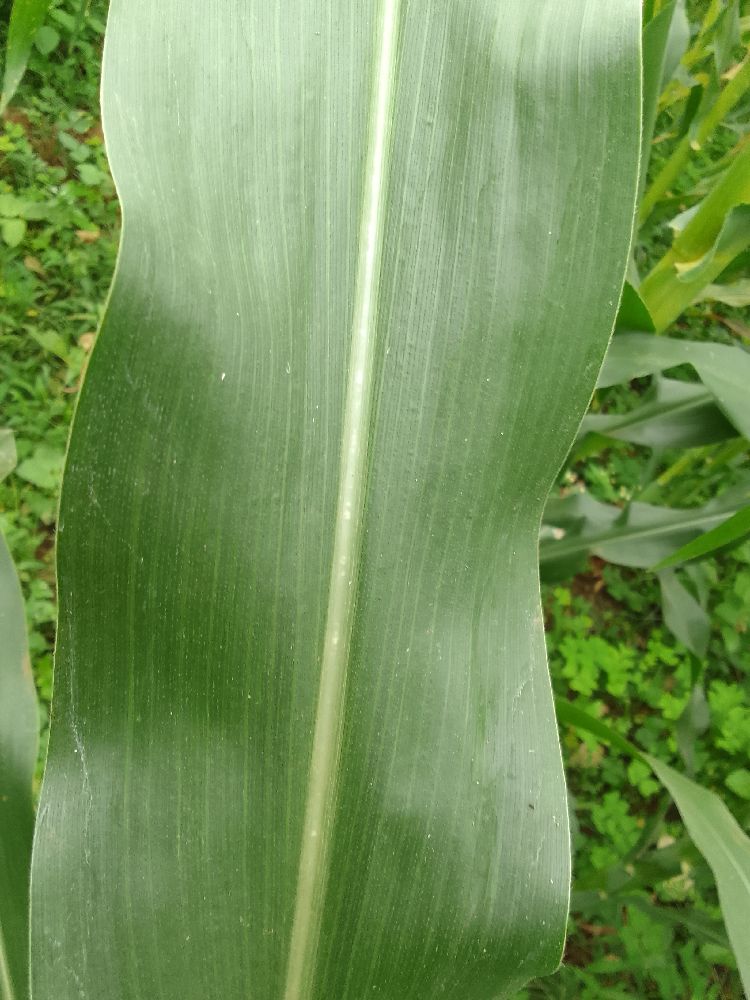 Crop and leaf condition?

maize, healthy
